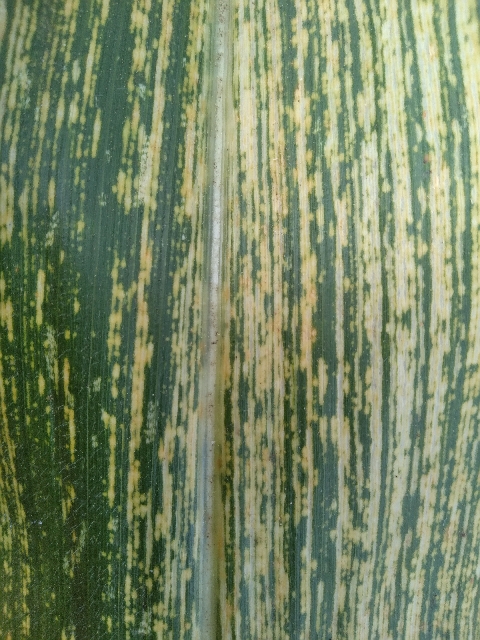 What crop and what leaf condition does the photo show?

maize, maize streak virus
